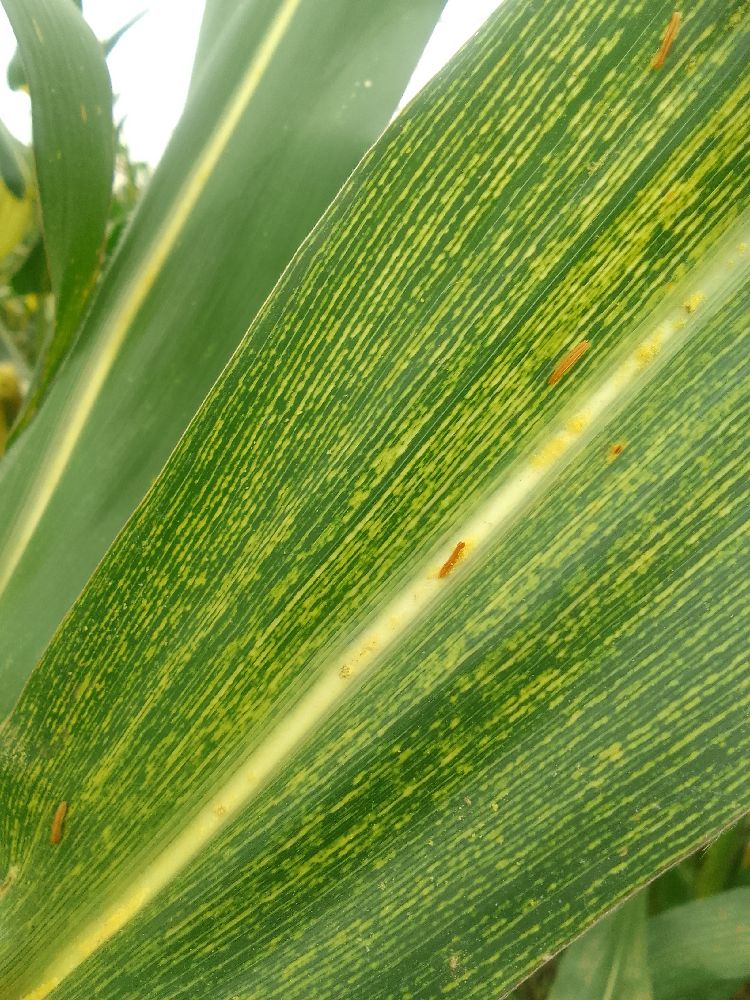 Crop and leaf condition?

maize, maize streak virus
